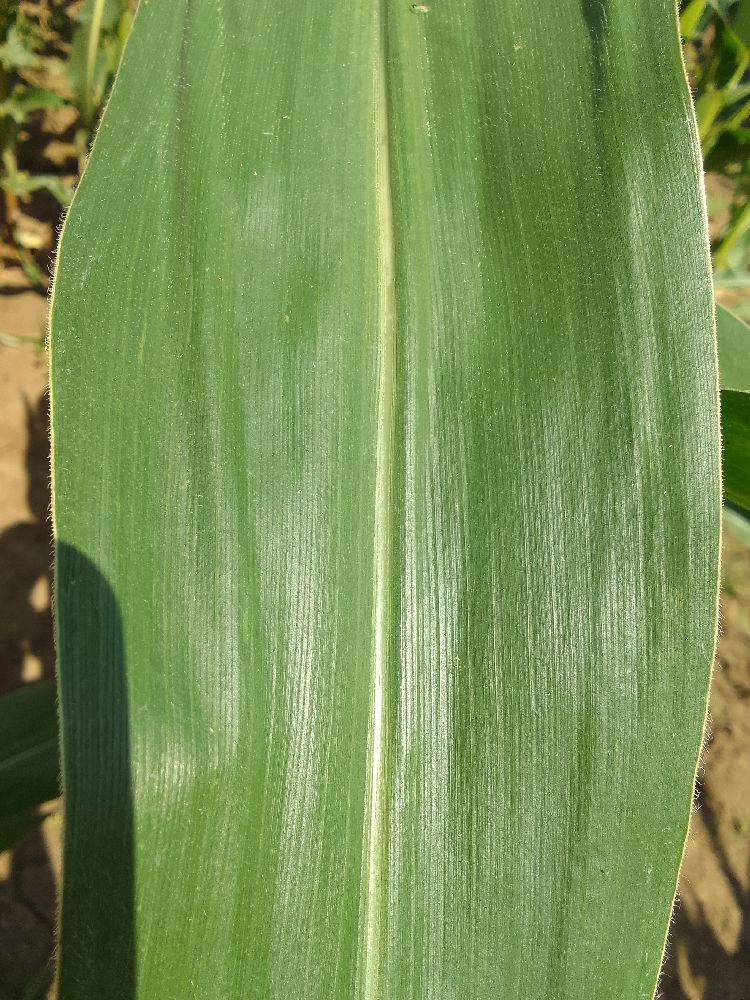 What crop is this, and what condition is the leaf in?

maize, healthy
